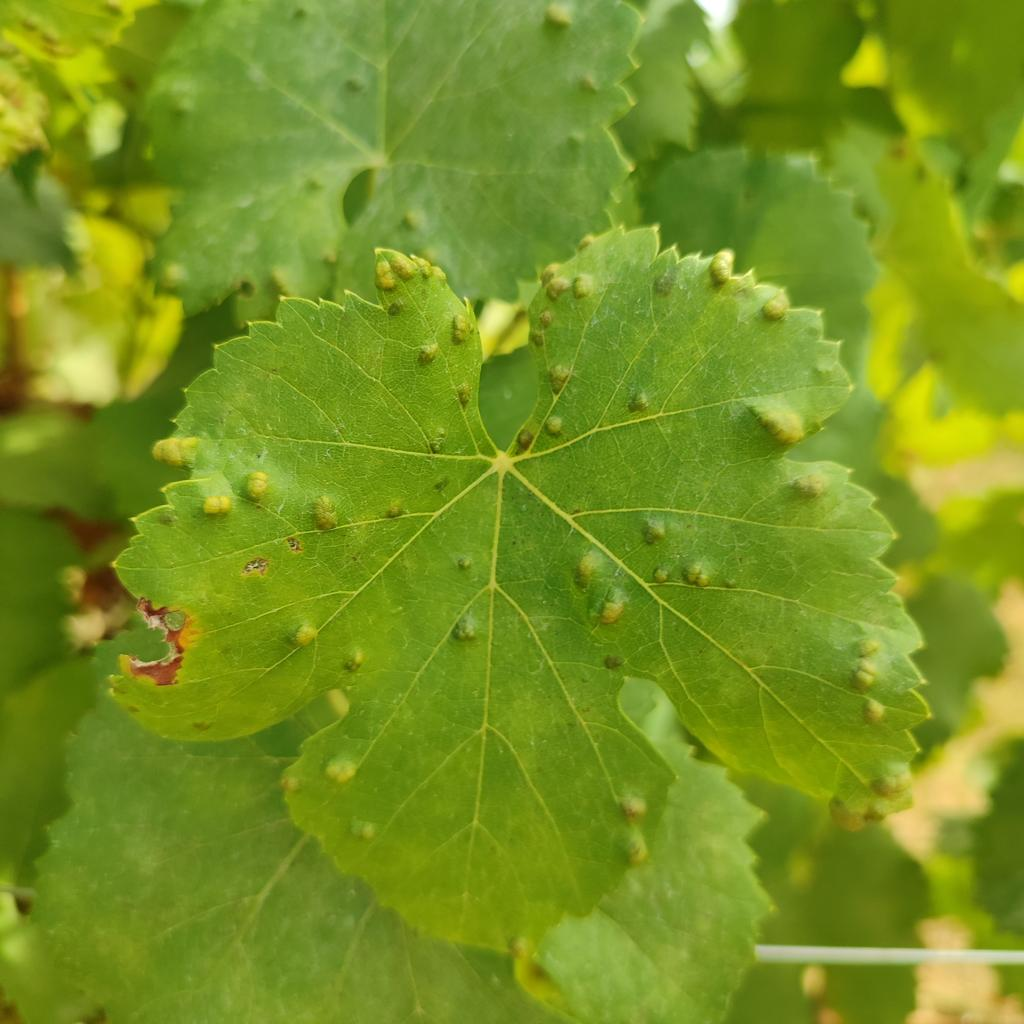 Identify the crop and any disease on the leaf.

grapevine, erineum mite
